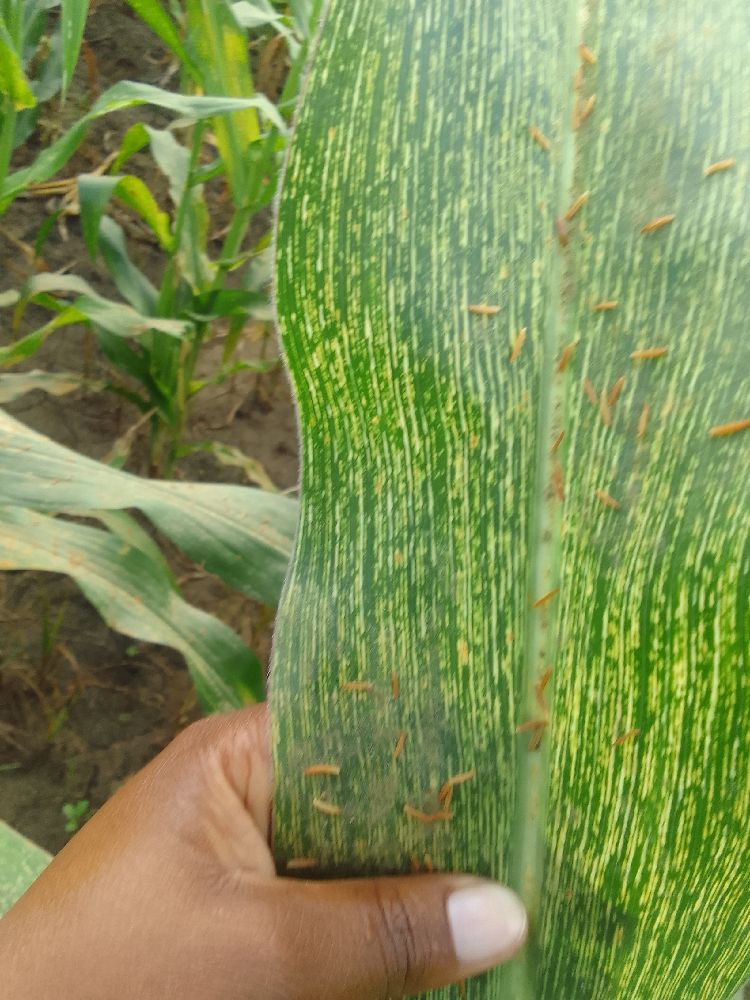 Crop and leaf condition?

maize, maize streak virus
